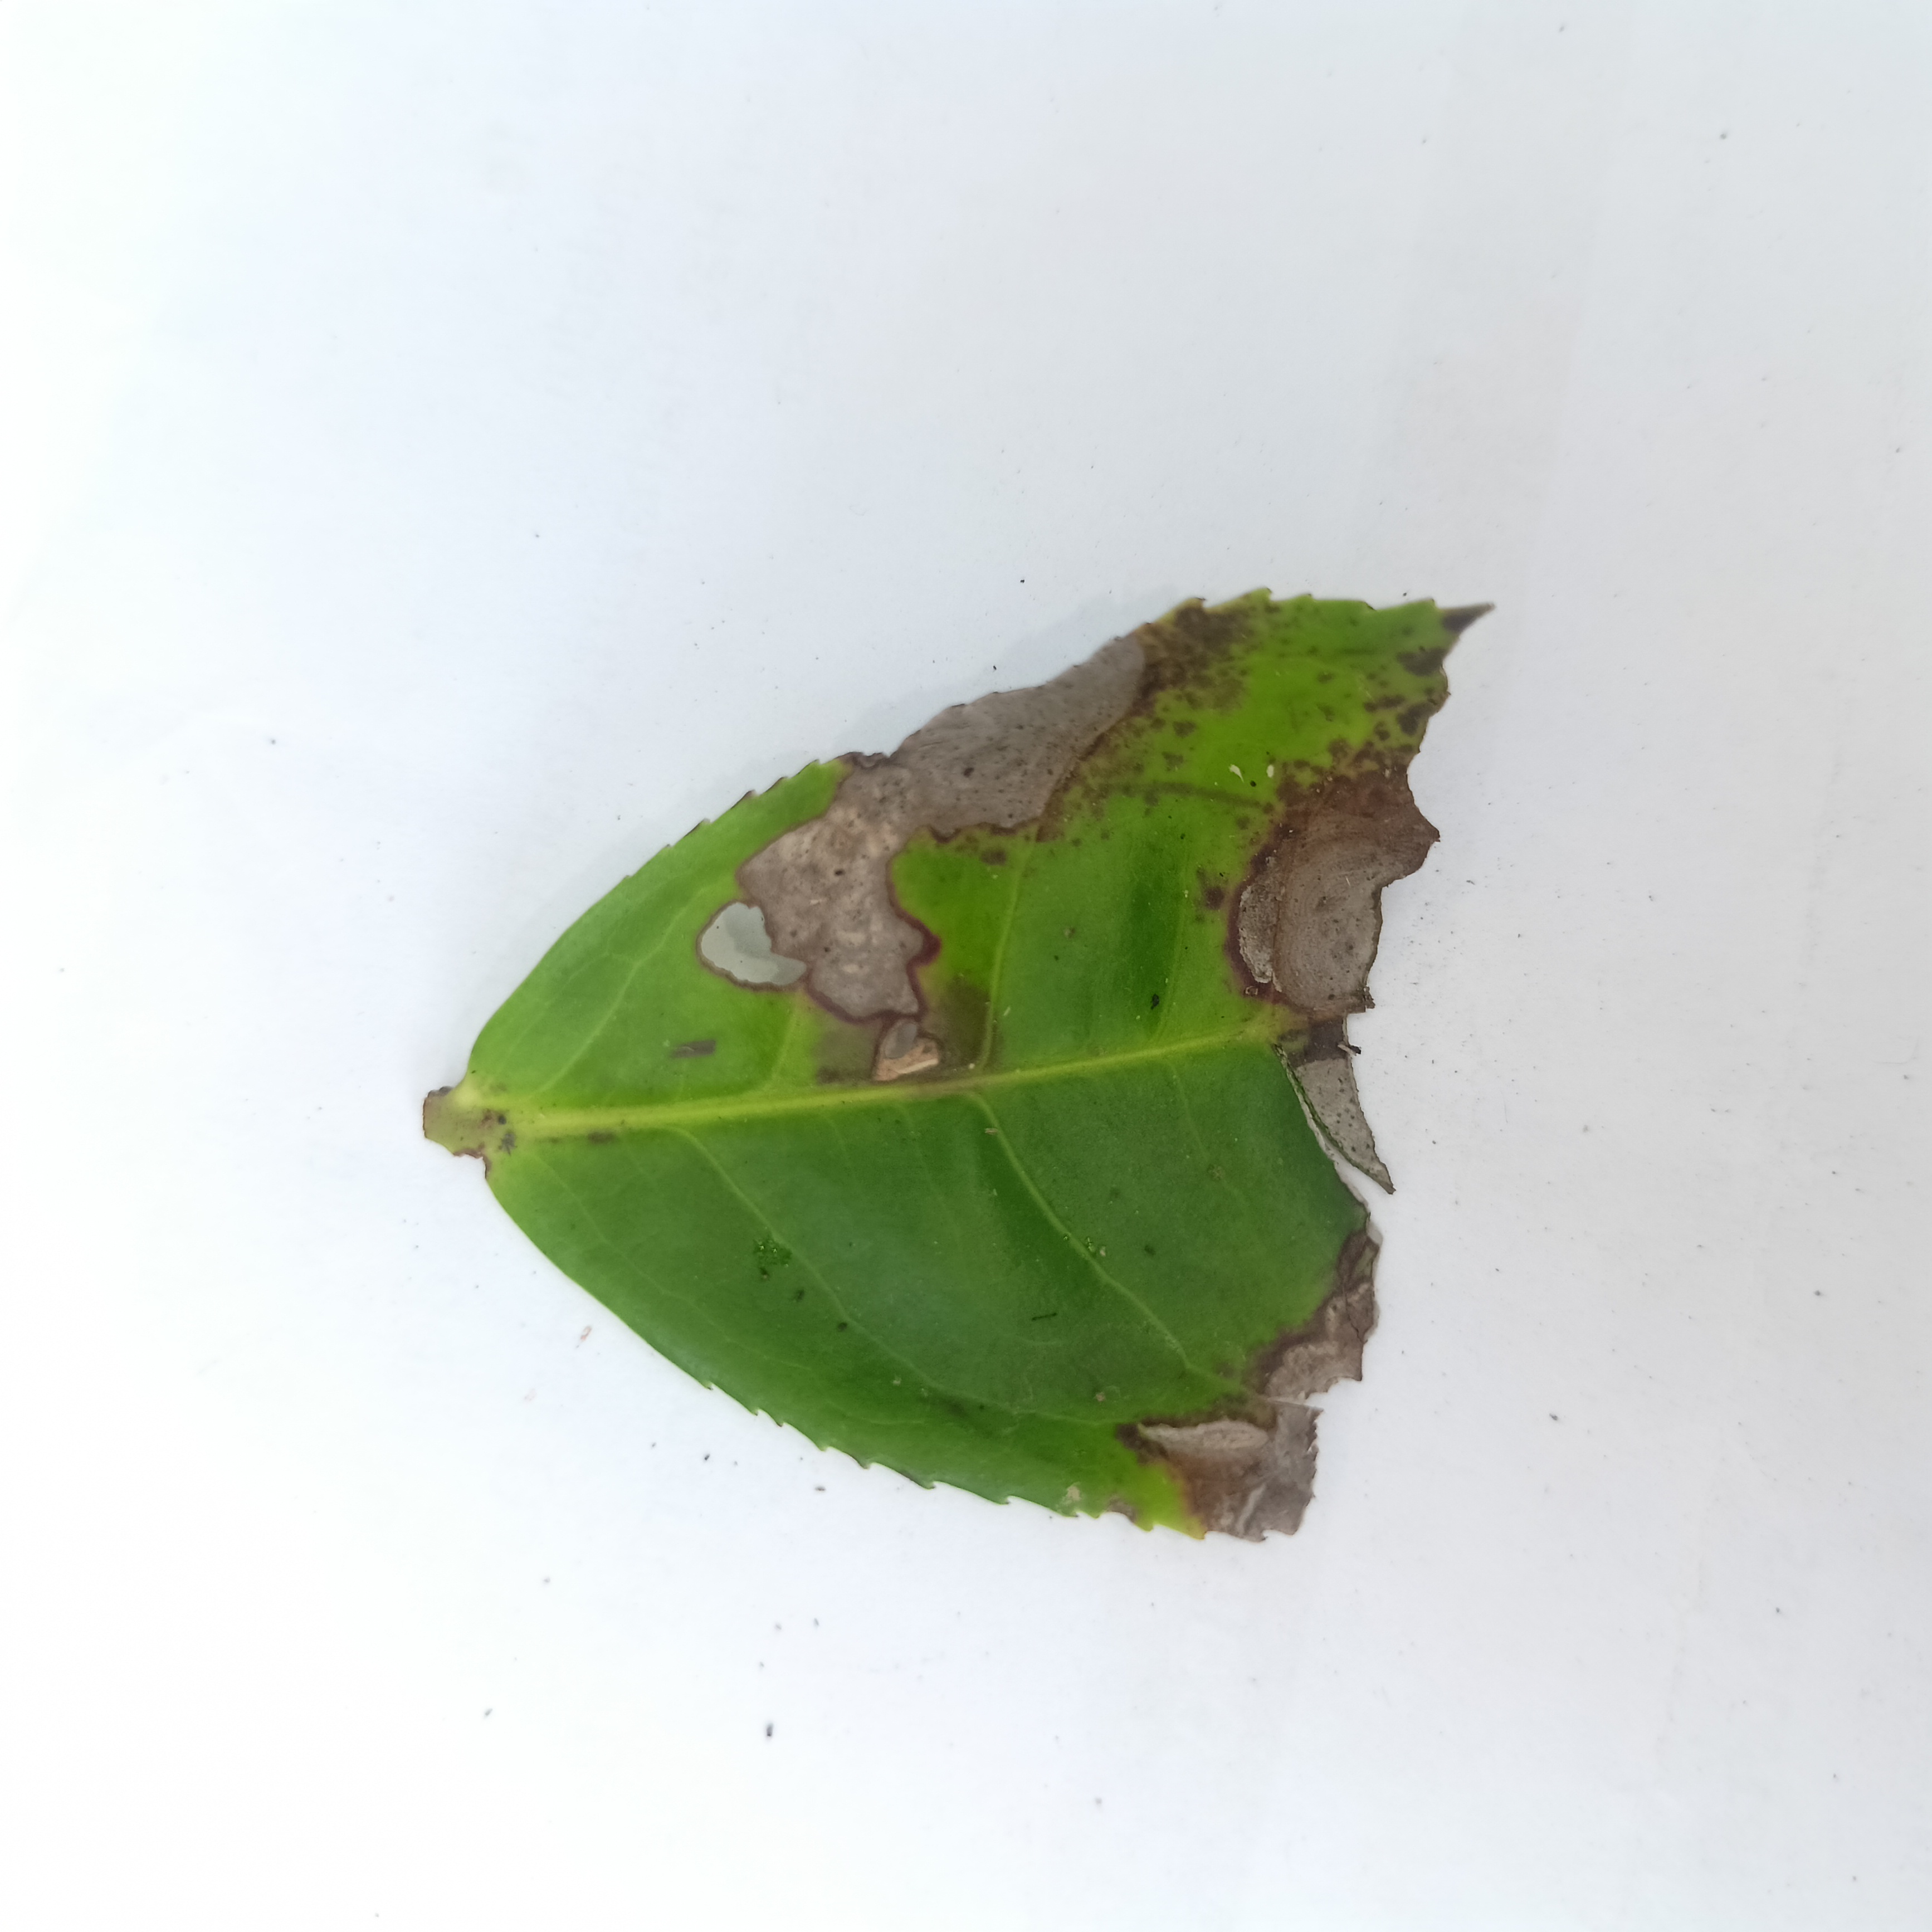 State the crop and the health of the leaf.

tea, brown blight
